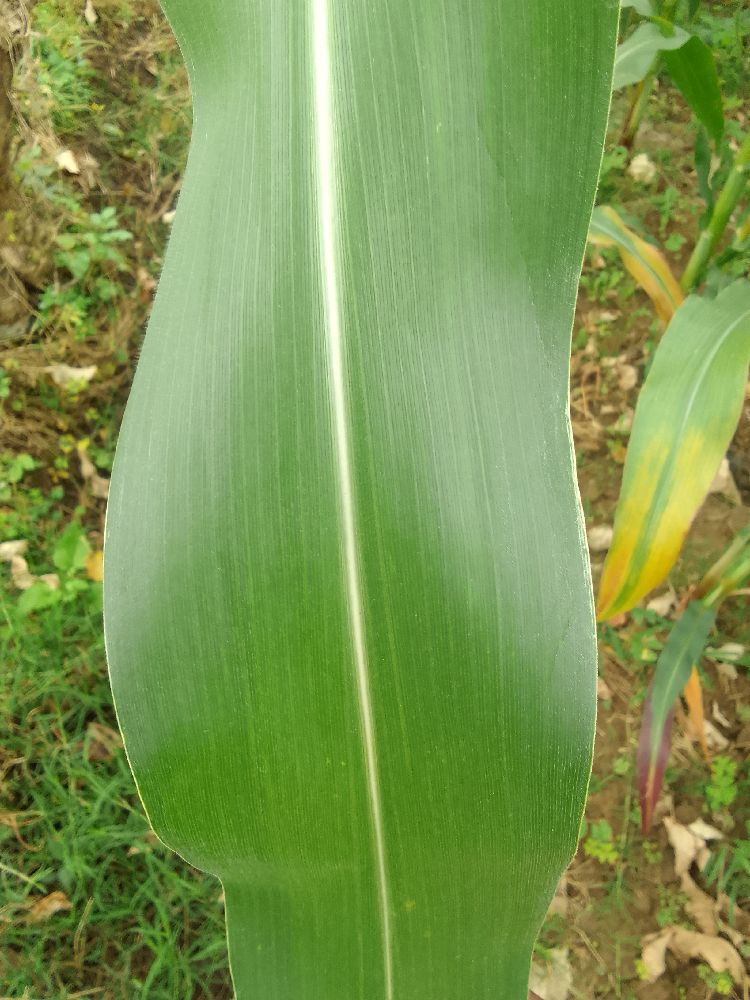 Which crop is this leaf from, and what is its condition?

maize, healthy
